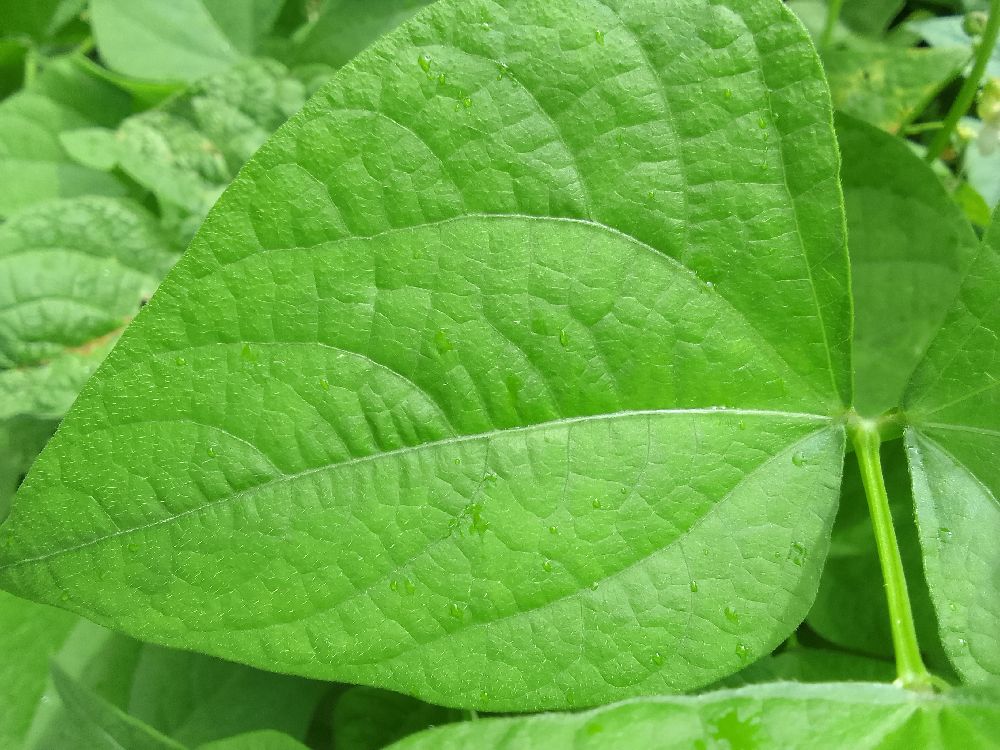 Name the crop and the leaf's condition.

common bean, healthy
